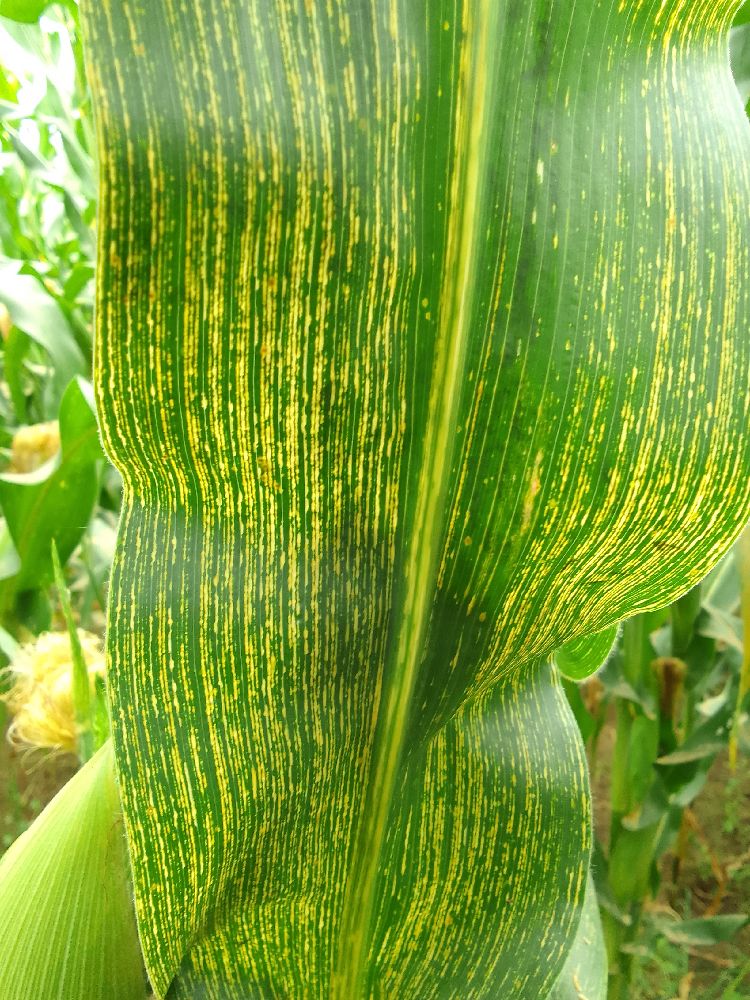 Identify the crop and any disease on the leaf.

maize, maize streak virus
